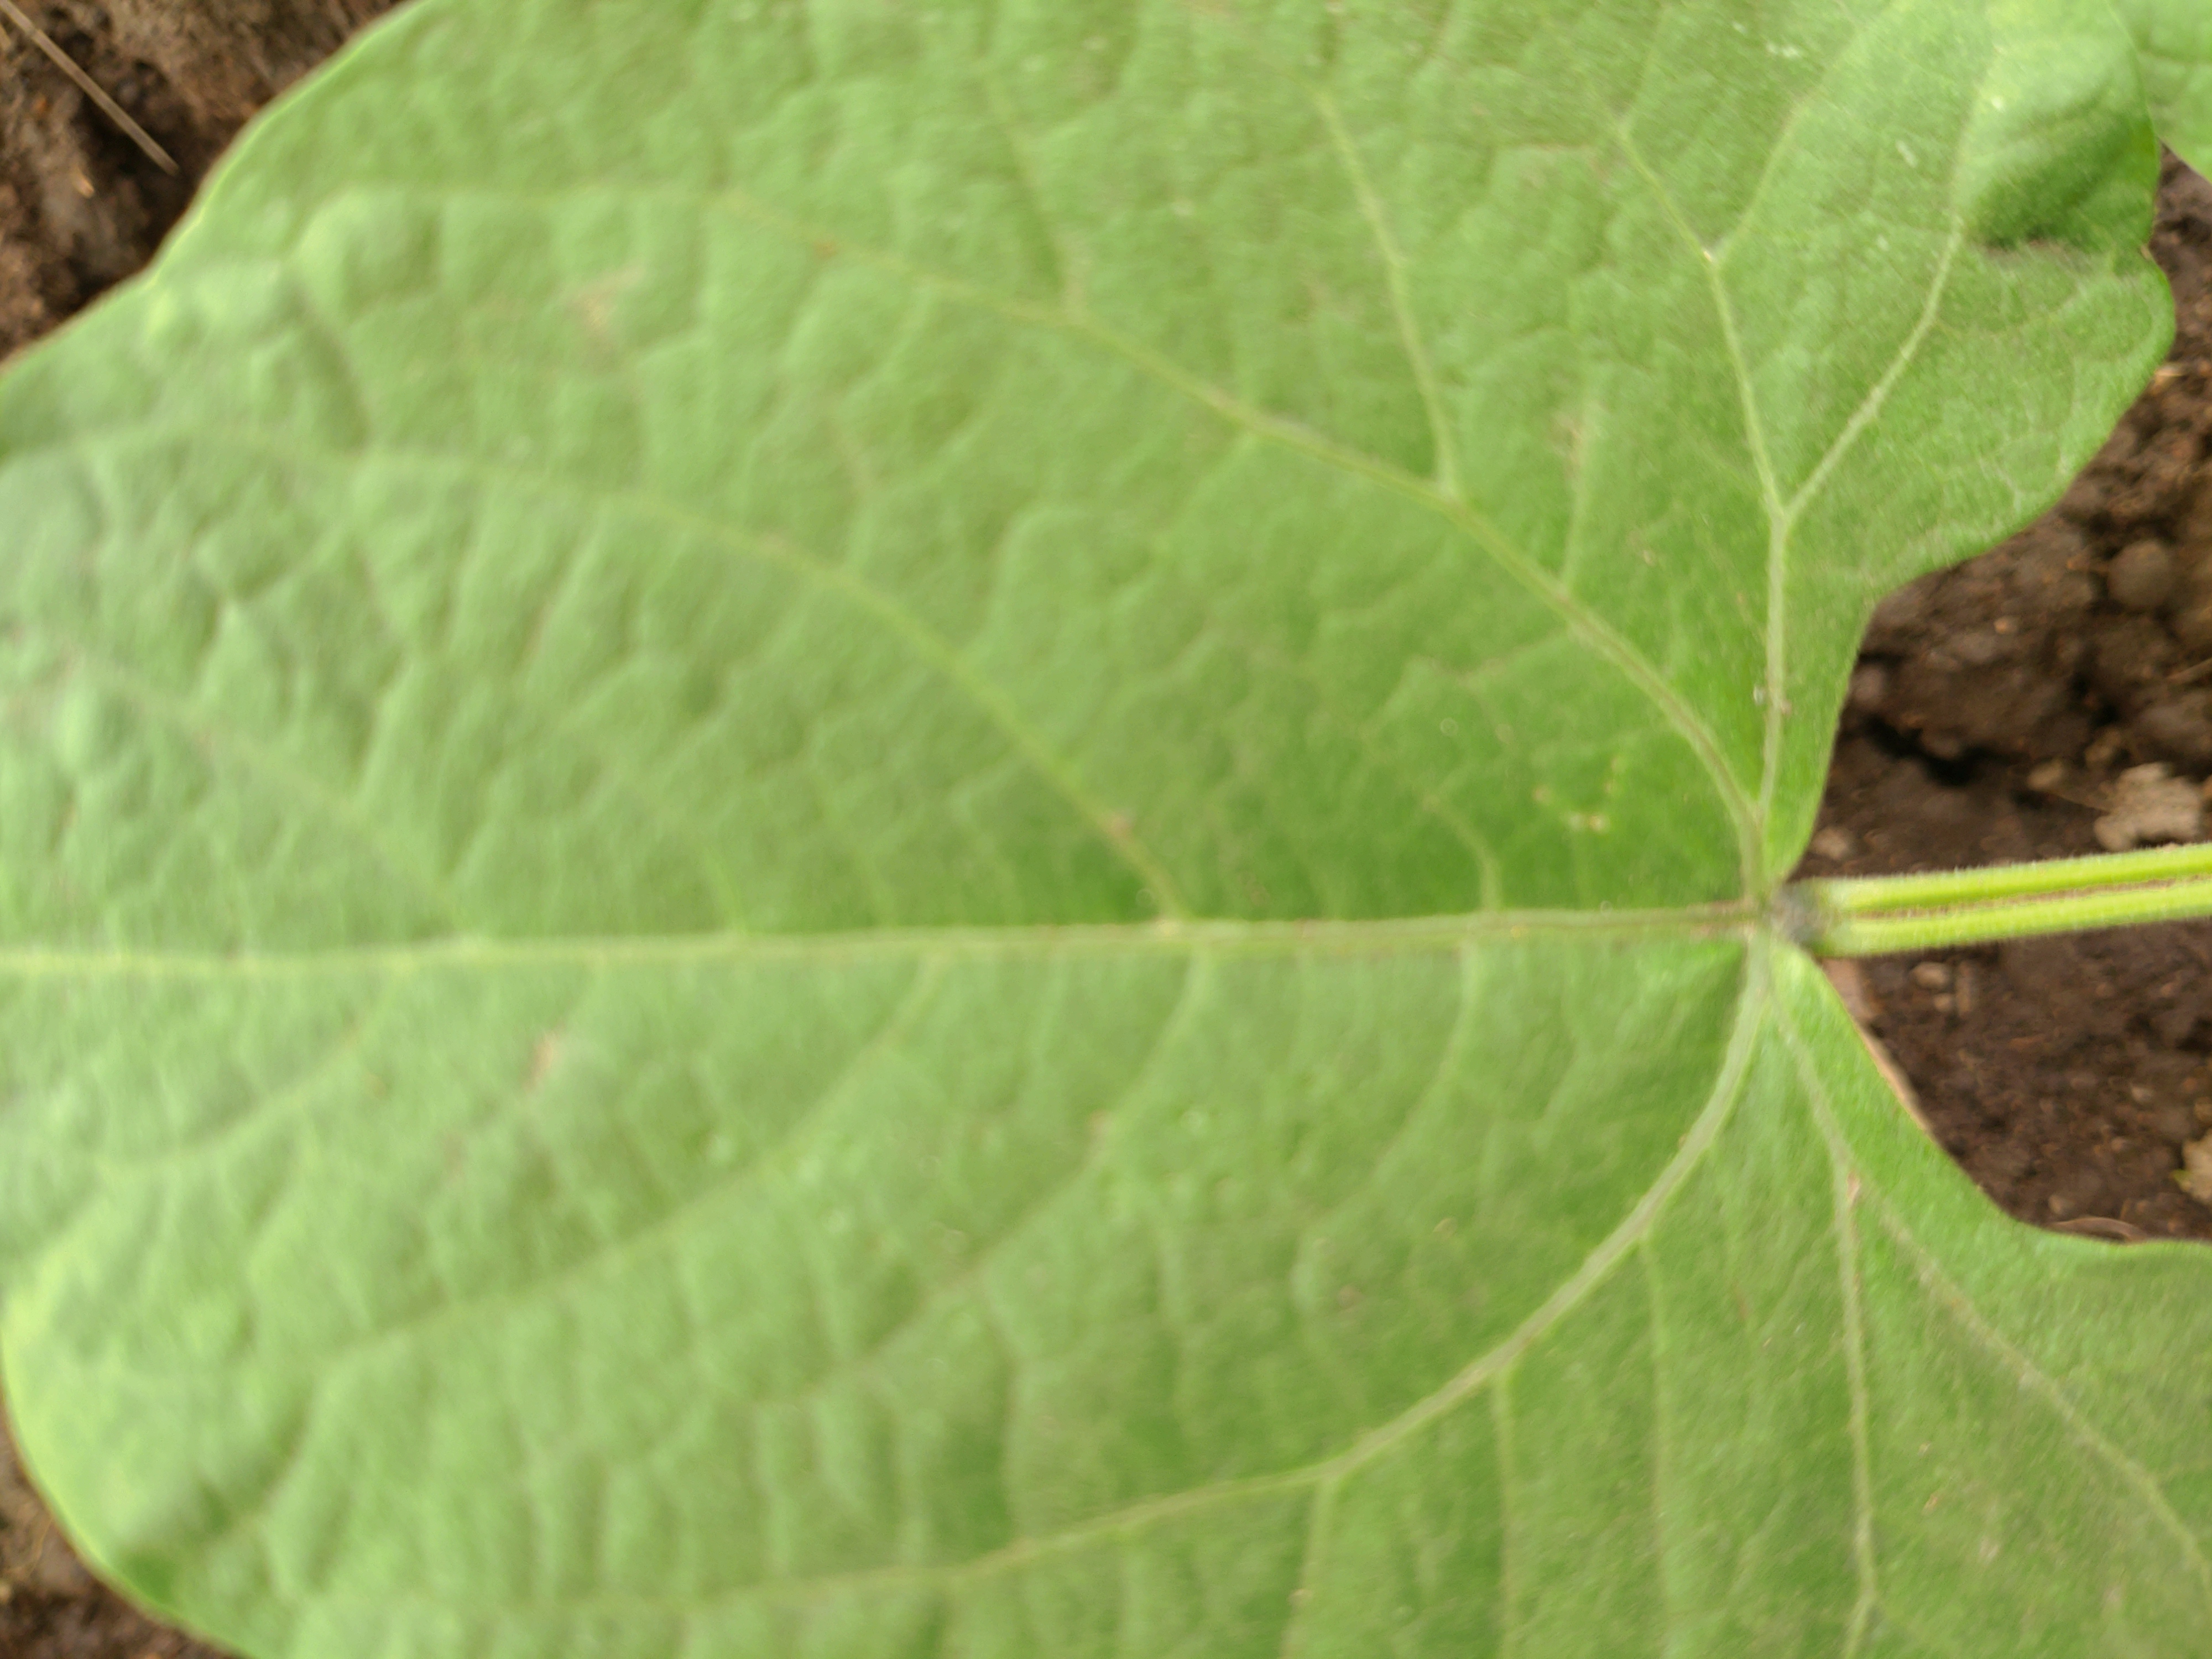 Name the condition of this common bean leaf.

healthy
